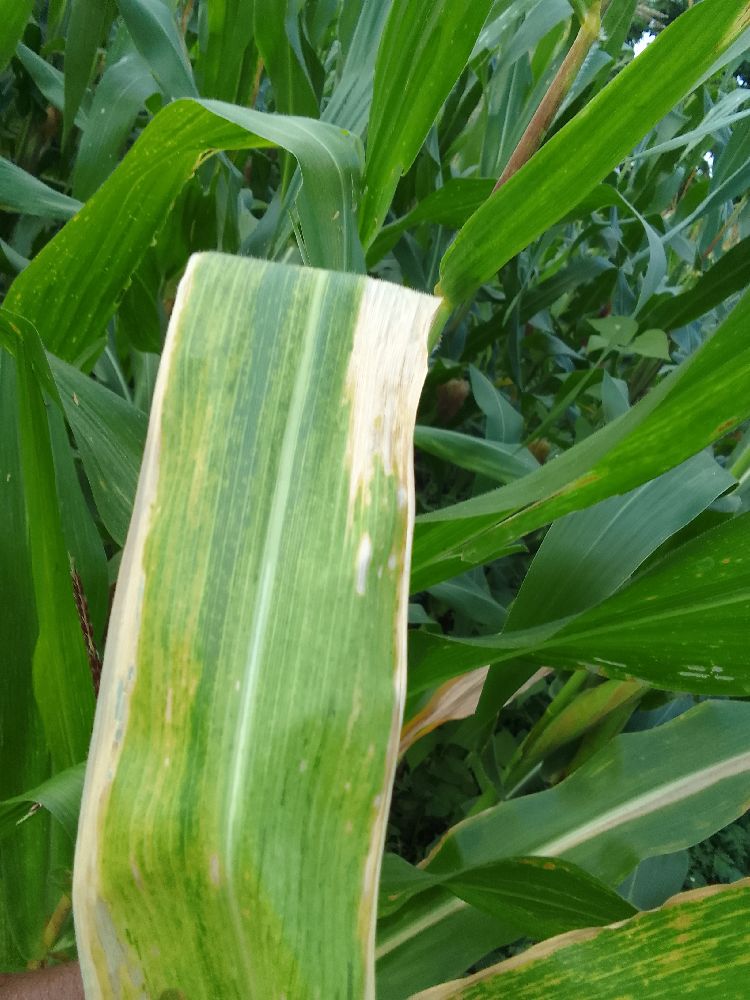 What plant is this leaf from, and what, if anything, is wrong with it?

maize, maize lethal necrosis
